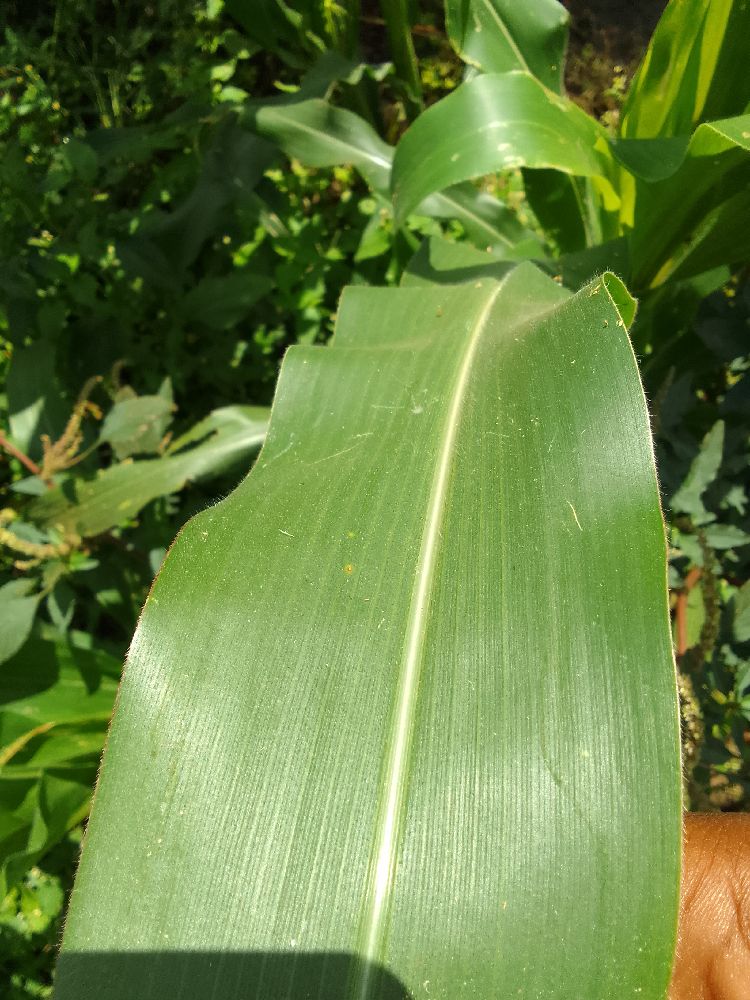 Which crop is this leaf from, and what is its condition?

maize, healthy
